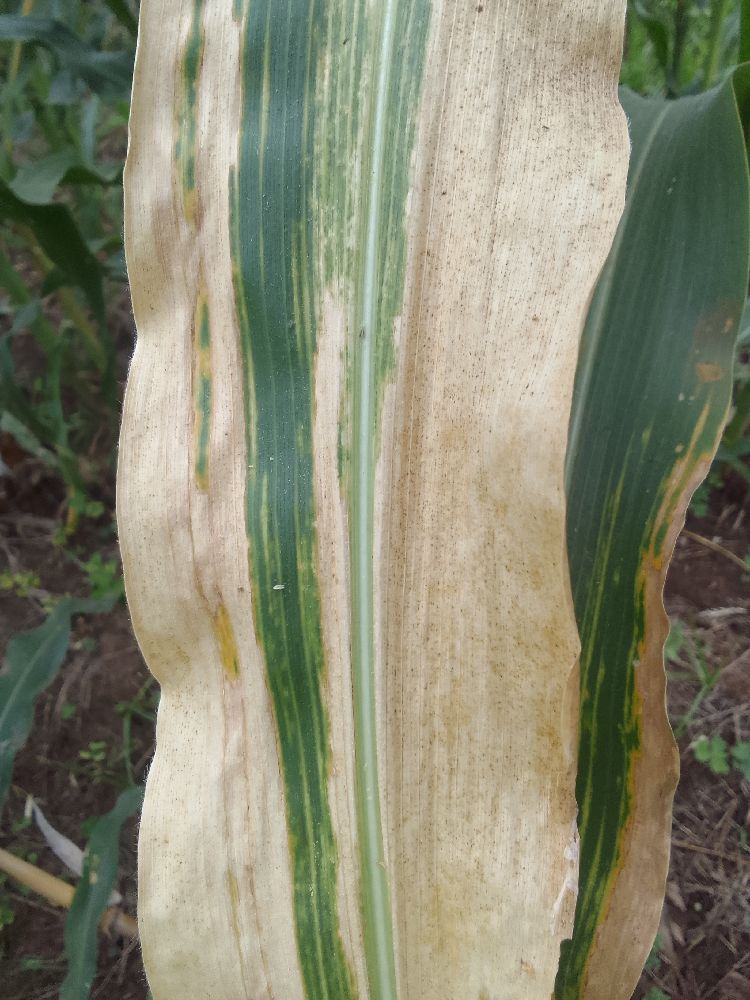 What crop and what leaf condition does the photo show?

maize, maize lethal necrosis
